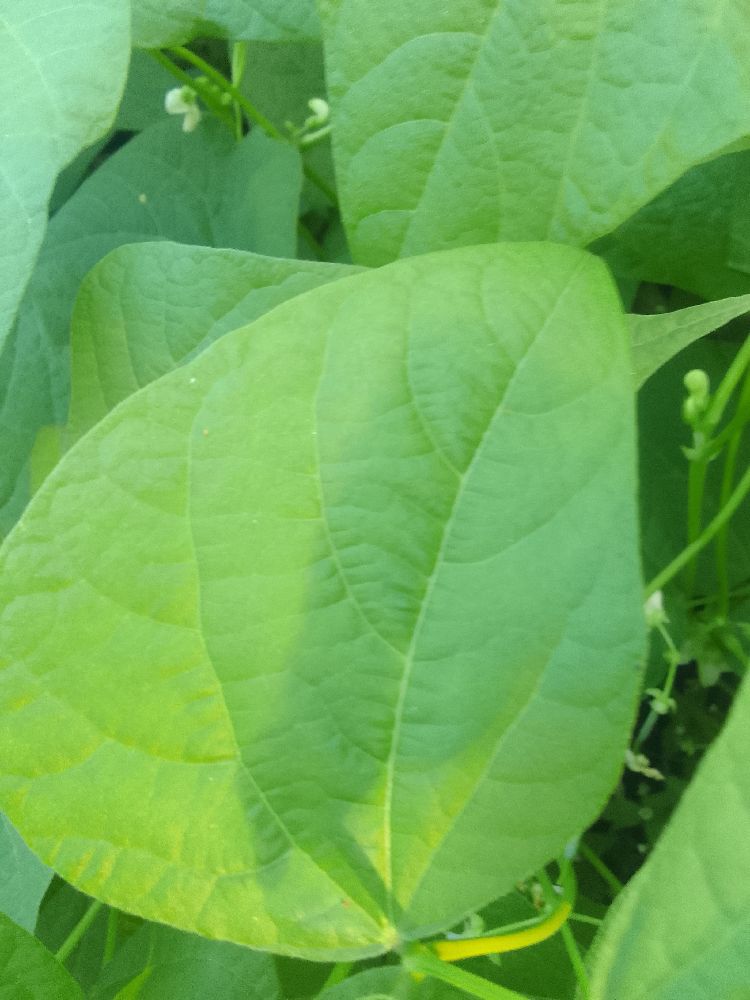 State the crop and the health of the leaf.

common bean, healthy
